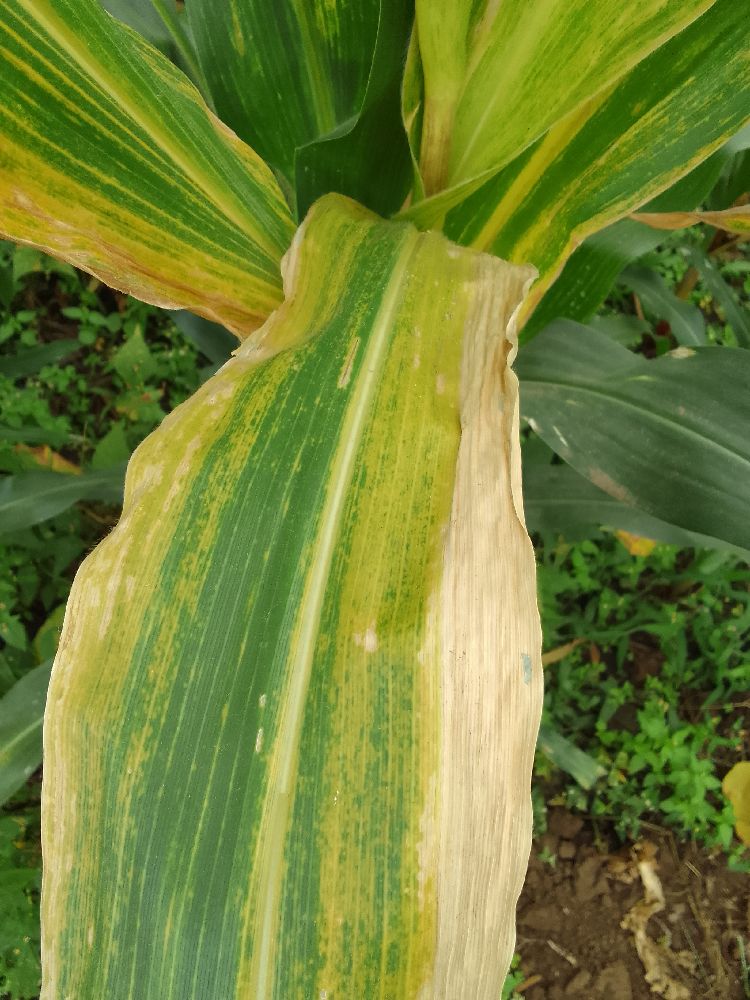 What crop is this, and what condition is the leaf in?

maize, maize lethal necrosis
